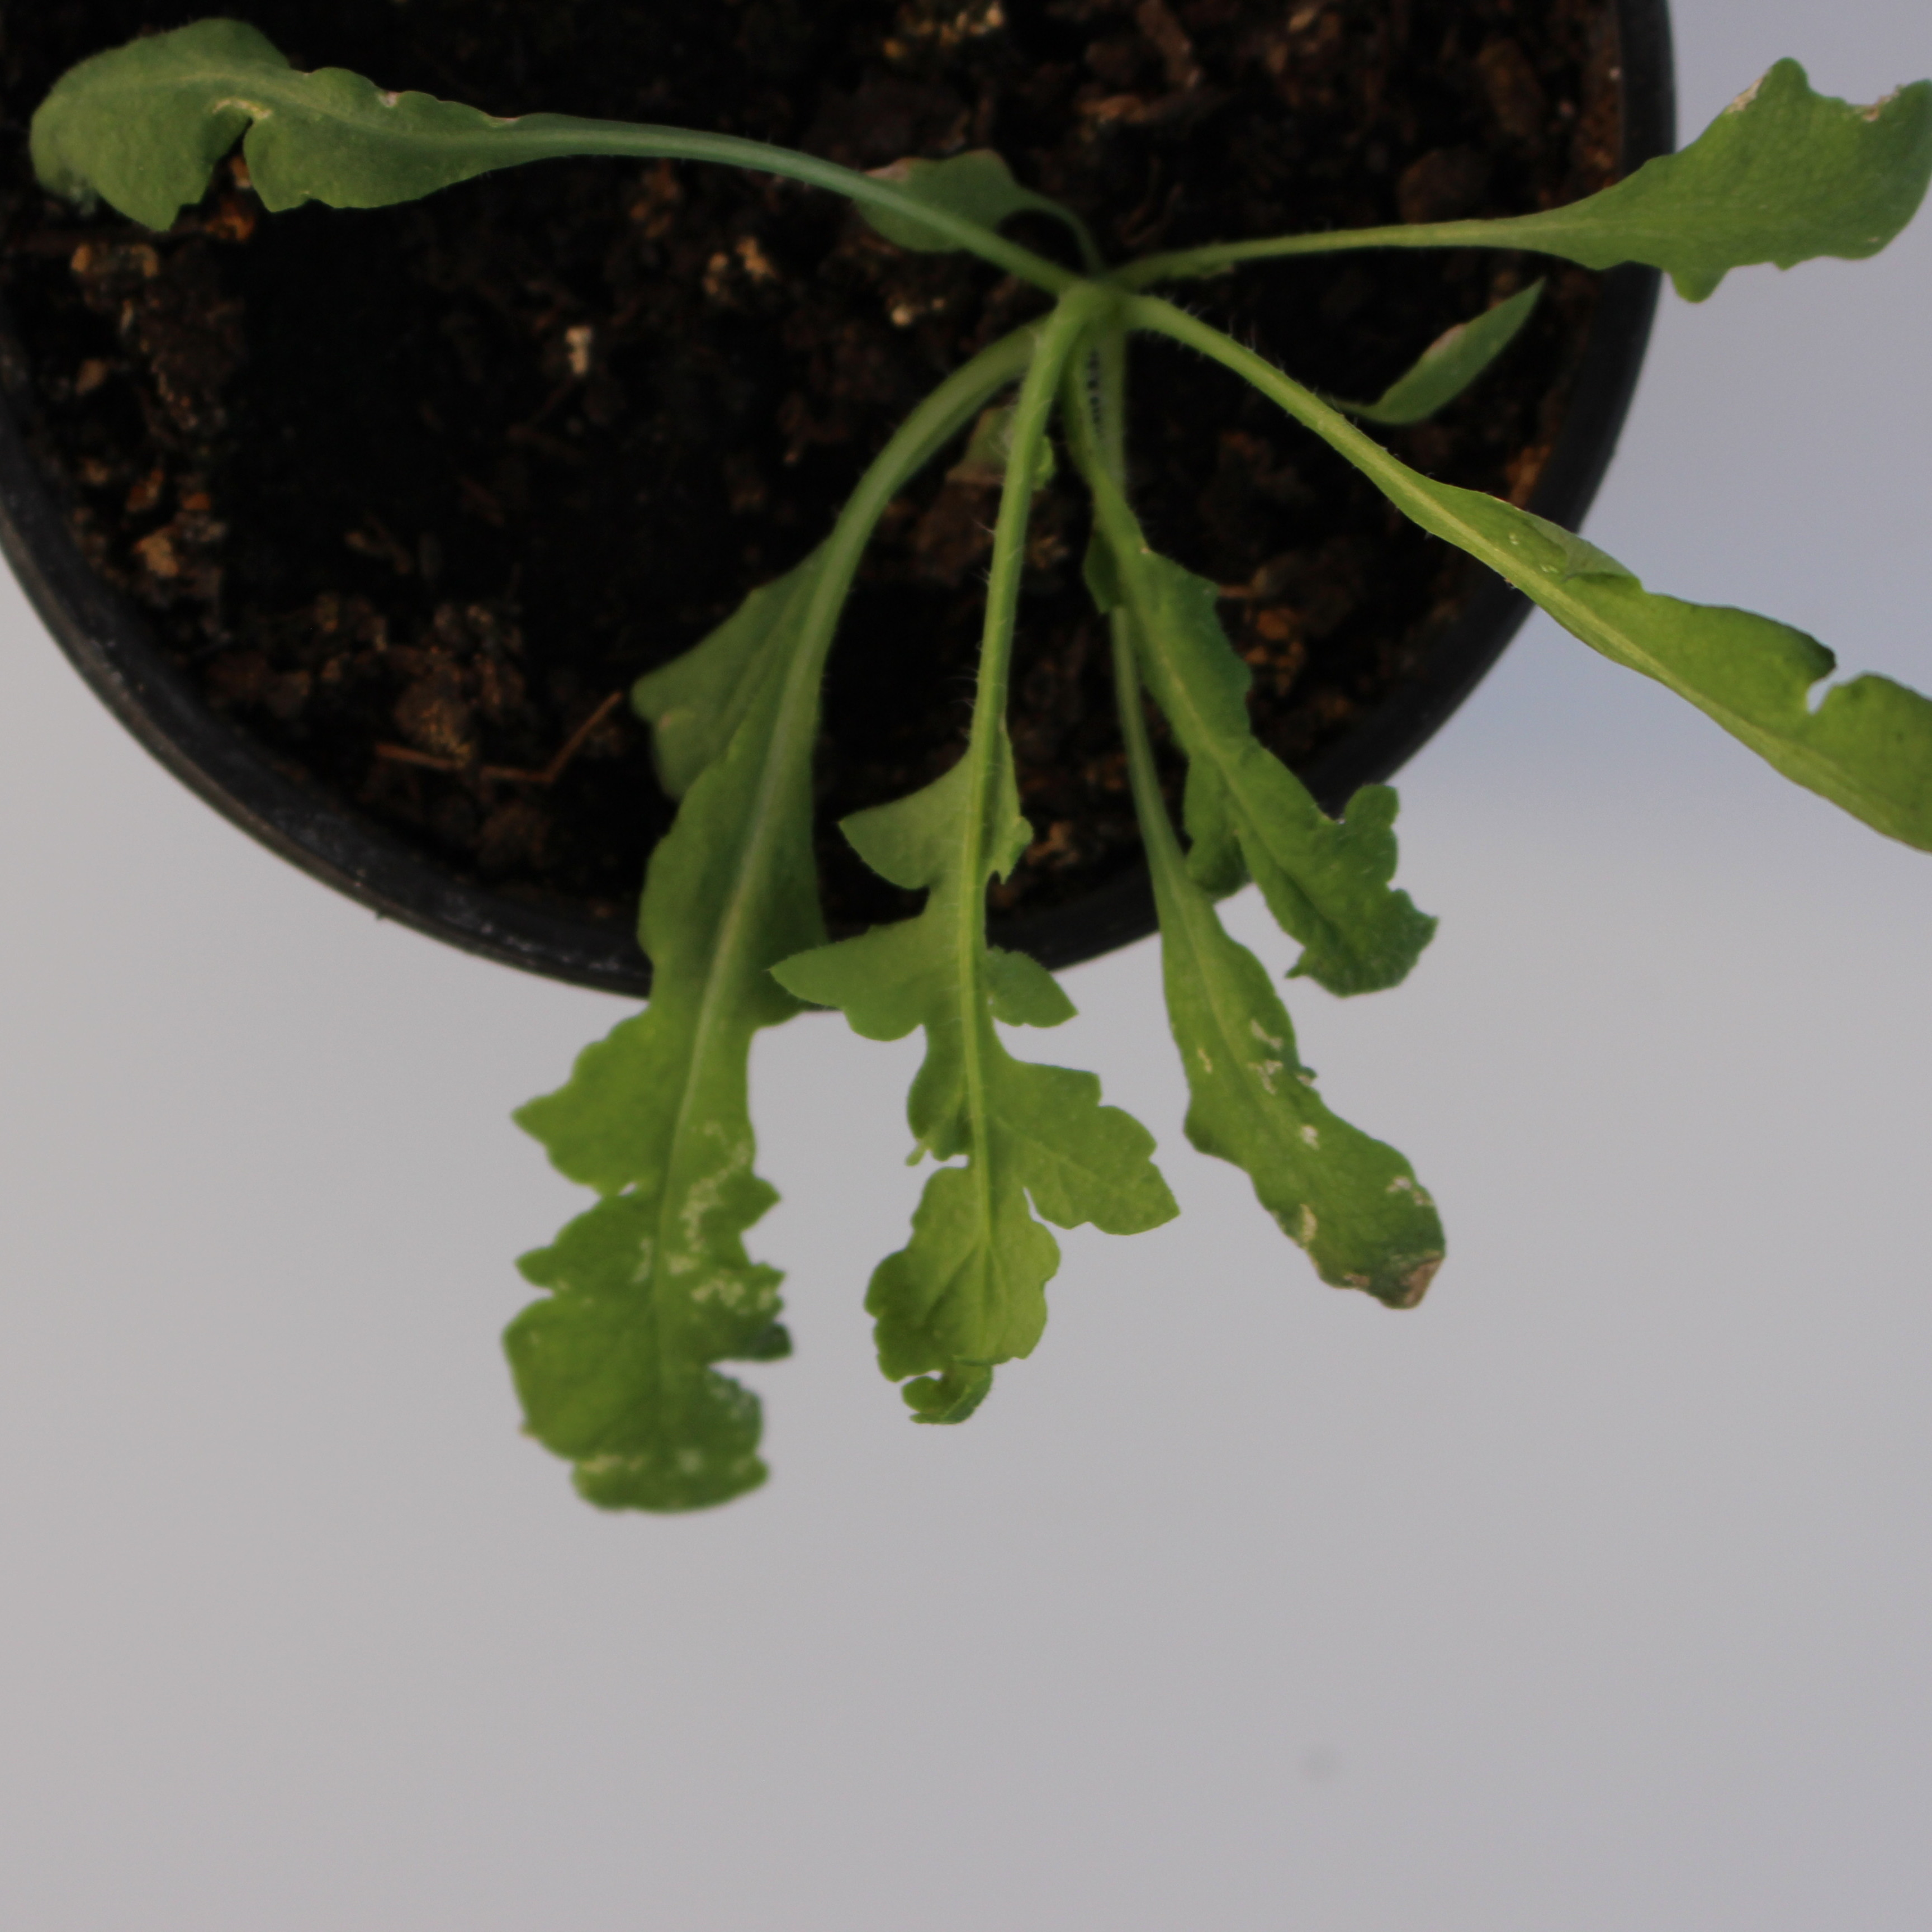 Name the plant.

Papaver rhoeas
